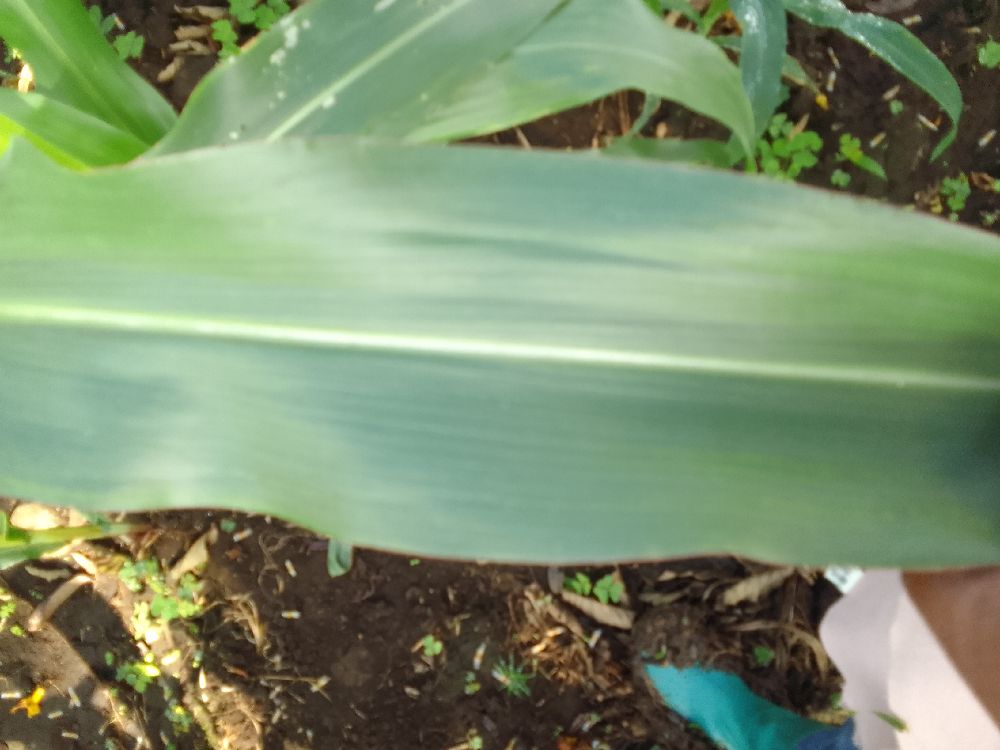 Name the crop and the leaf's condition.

maize, healthy
